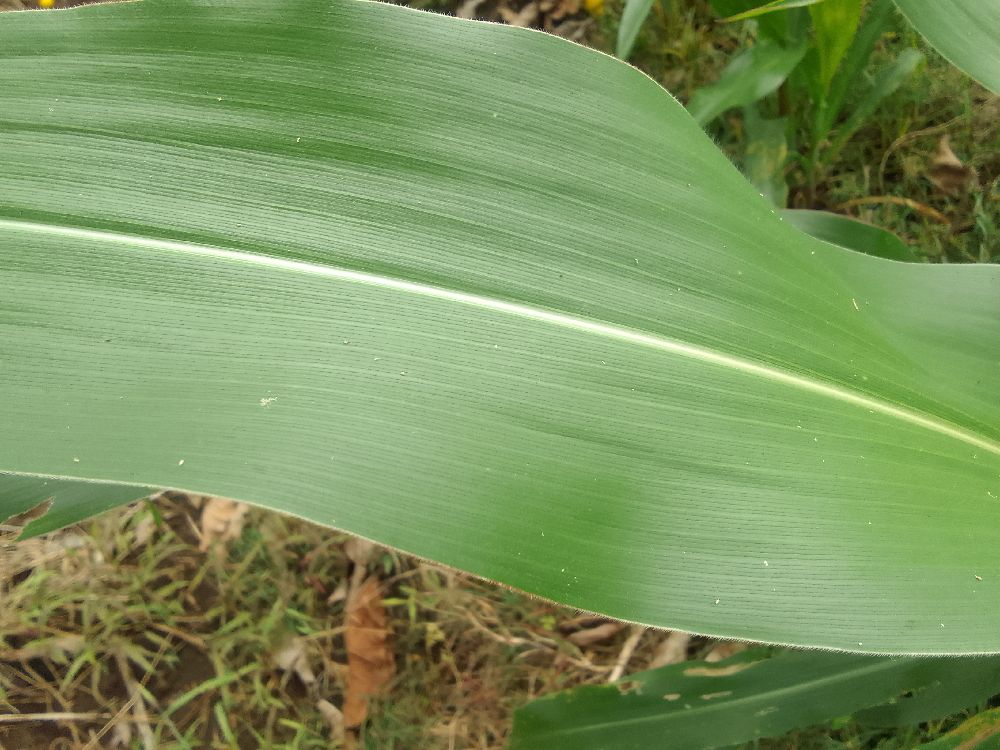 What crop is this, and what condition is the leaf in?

maize, healthy
